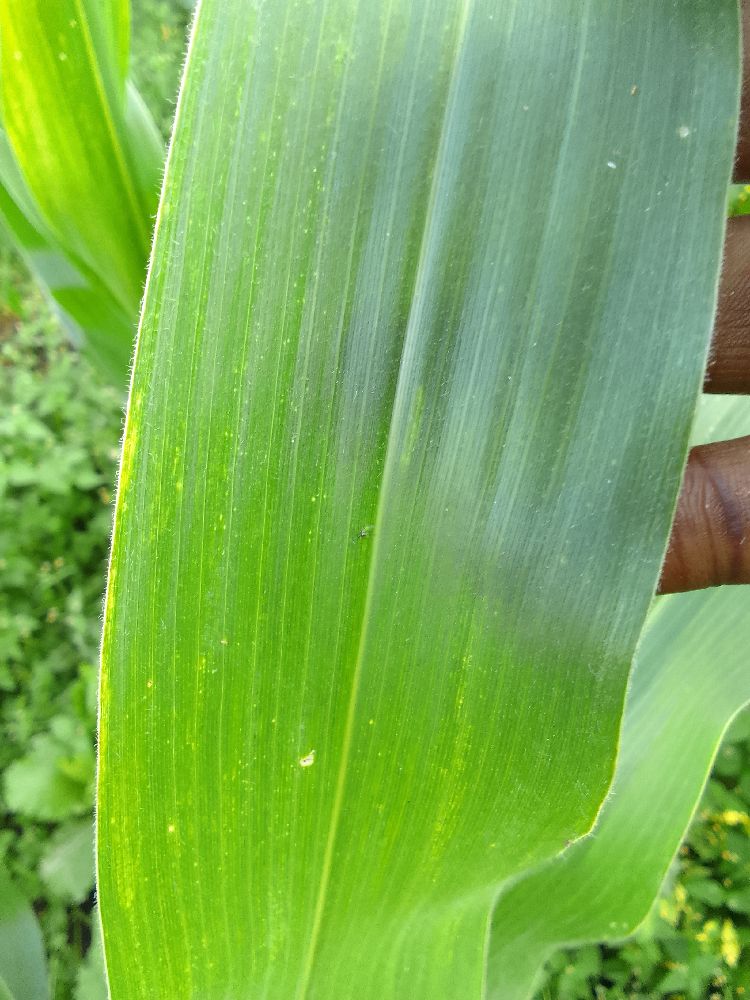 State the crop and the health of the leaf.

maize, healthy
